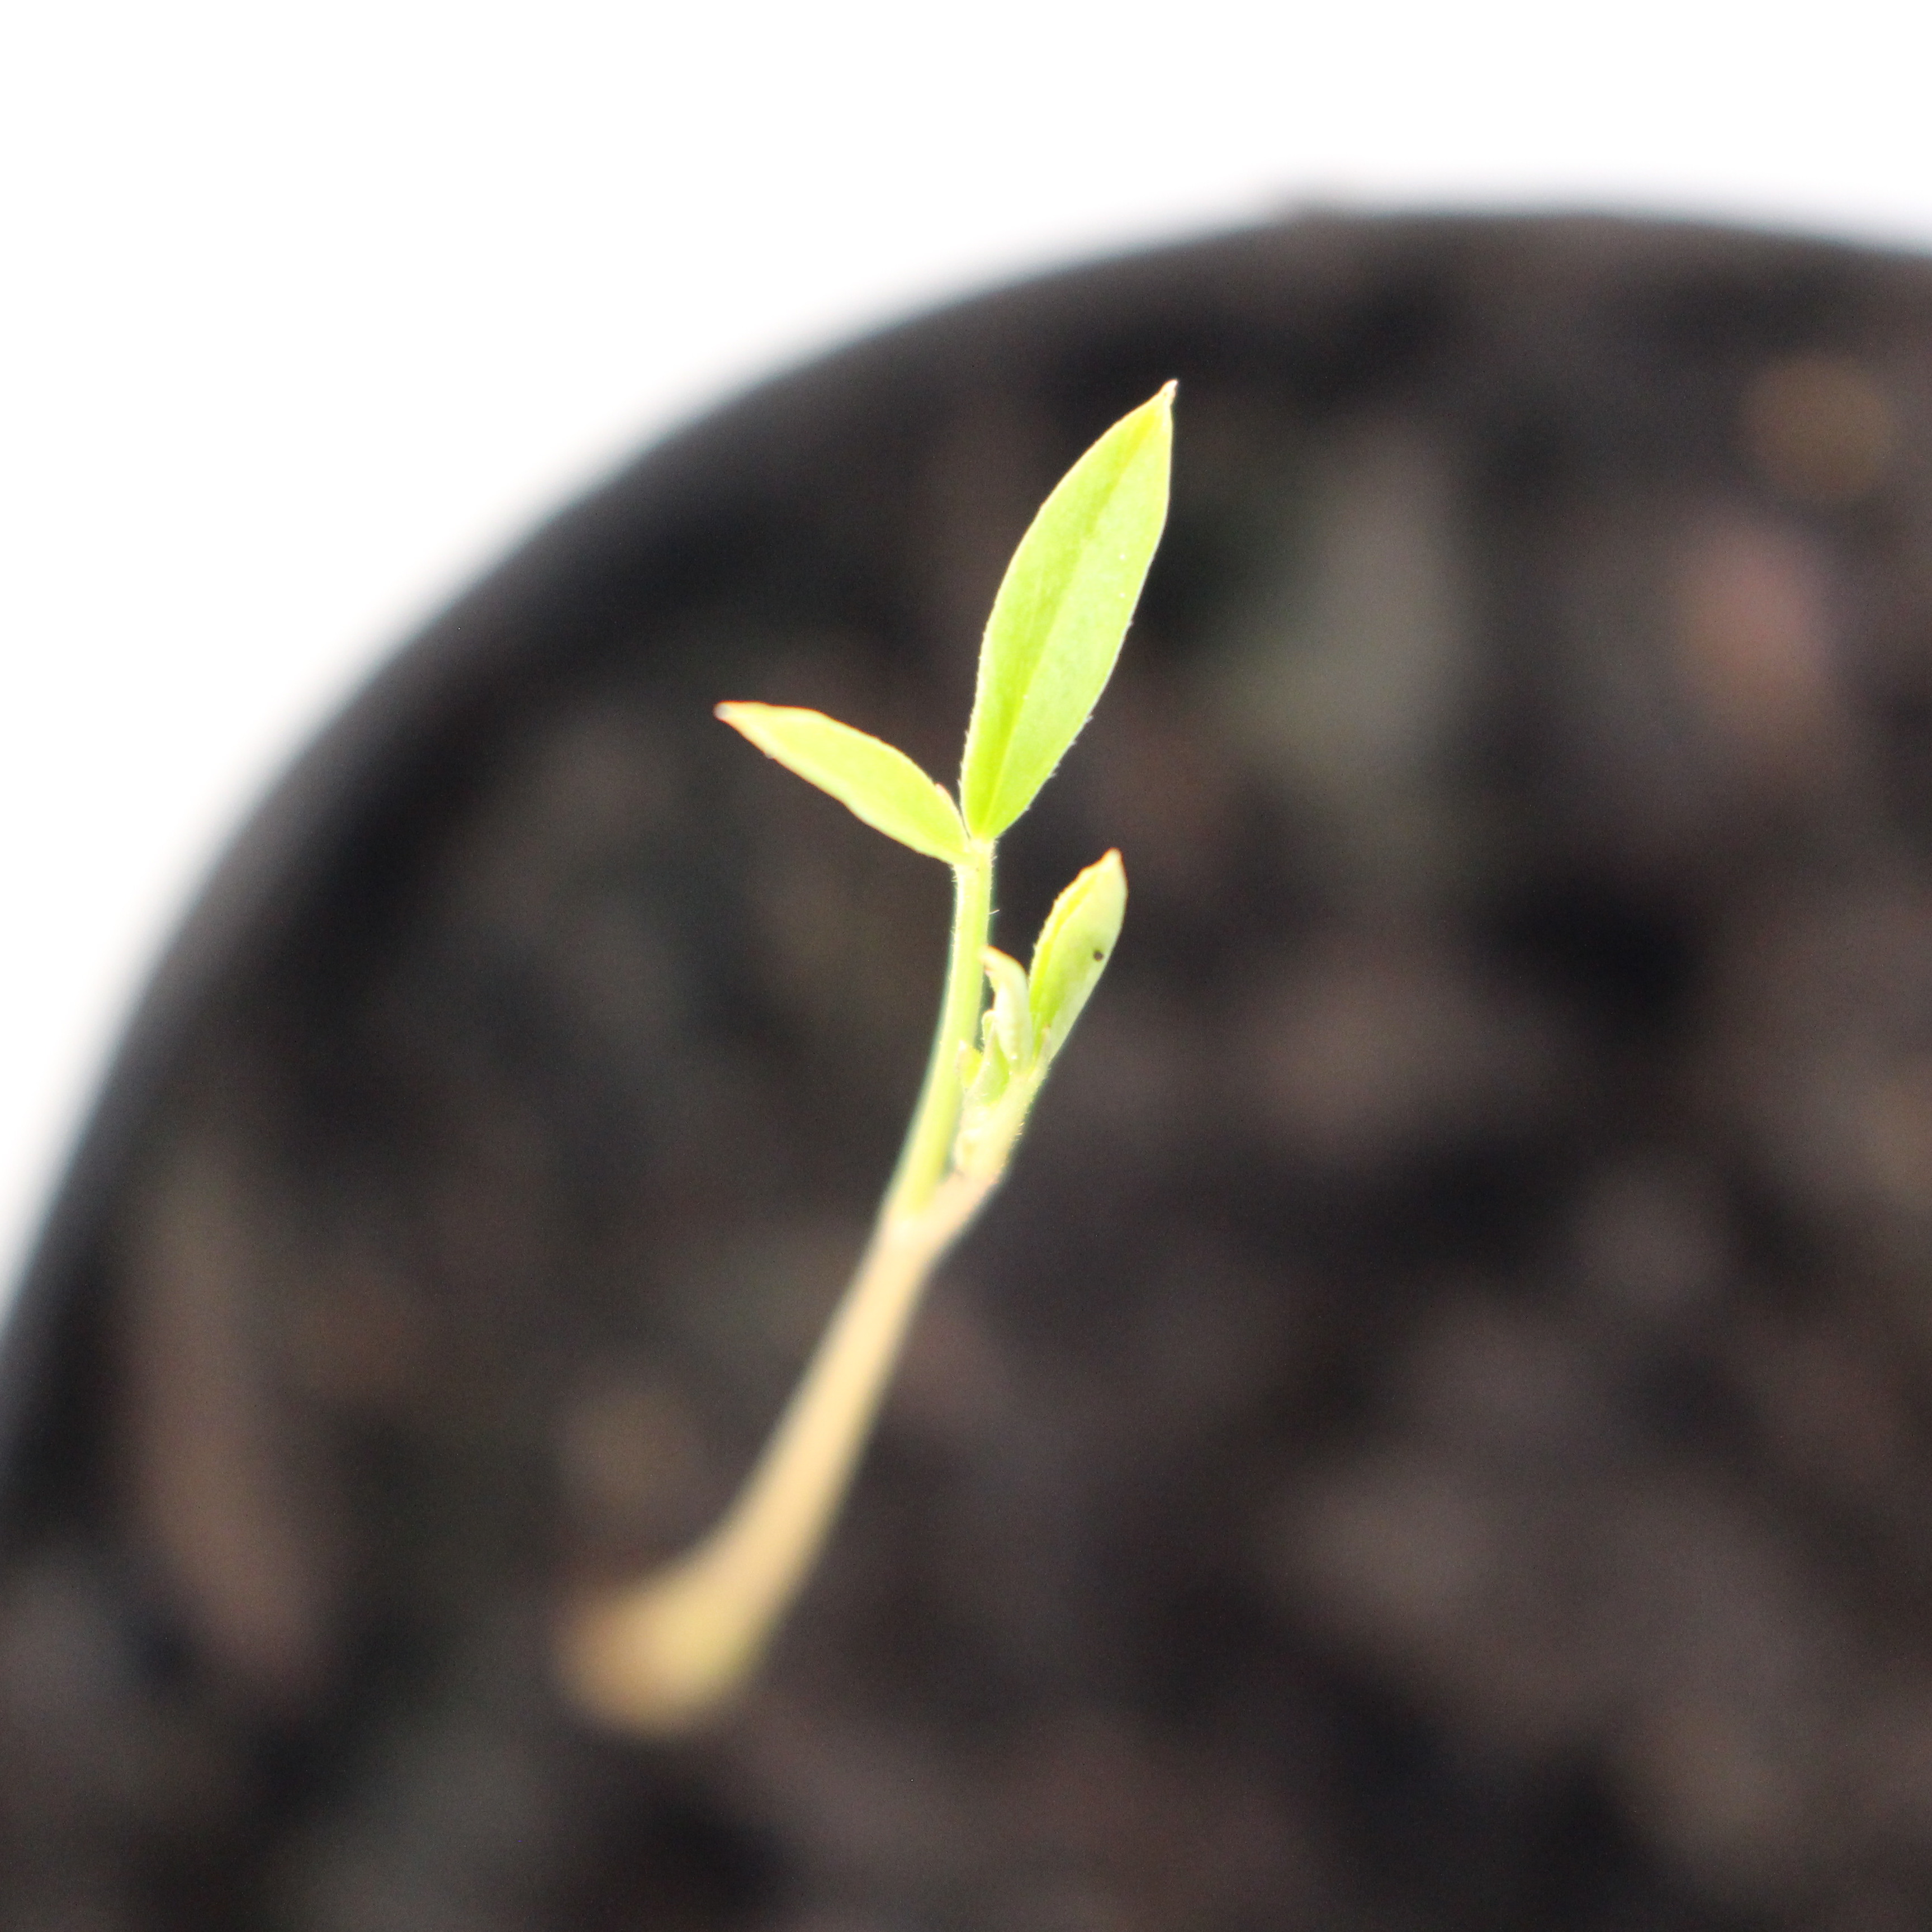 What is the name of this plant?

Vicia sativa
